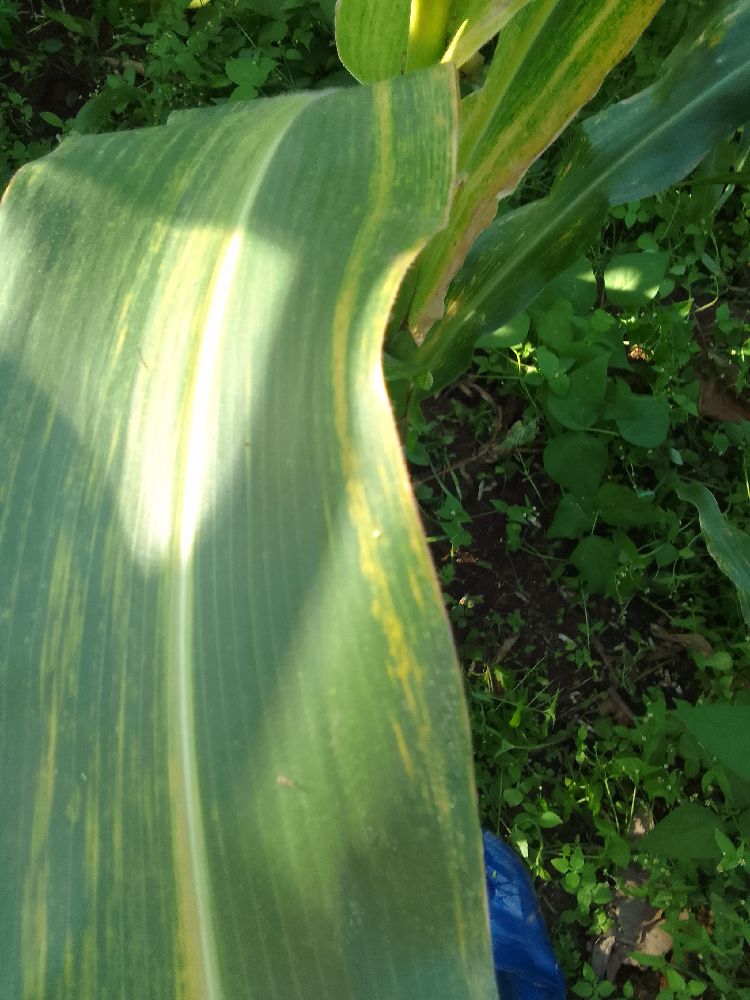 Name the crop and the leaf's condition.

maize, maize lethal necrosis
